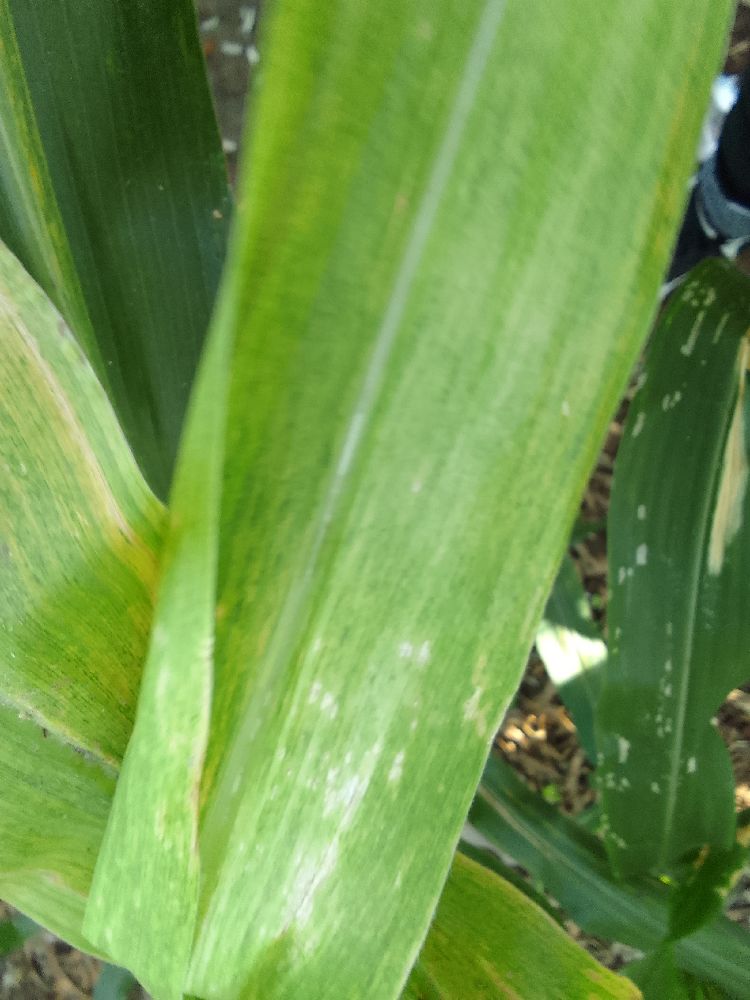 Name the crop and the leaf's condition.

maize, maize lethal necrosis
